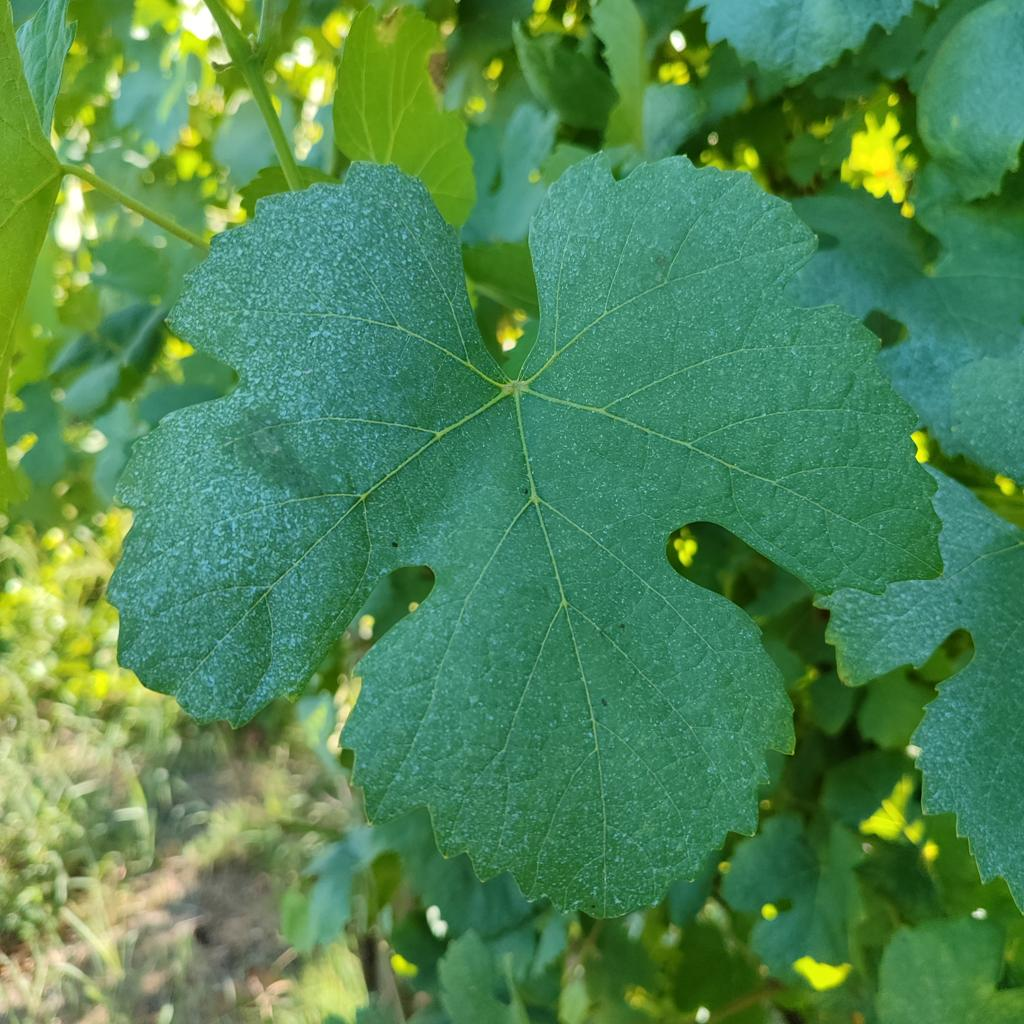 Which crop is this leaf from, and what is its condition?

grapevine, healthy
